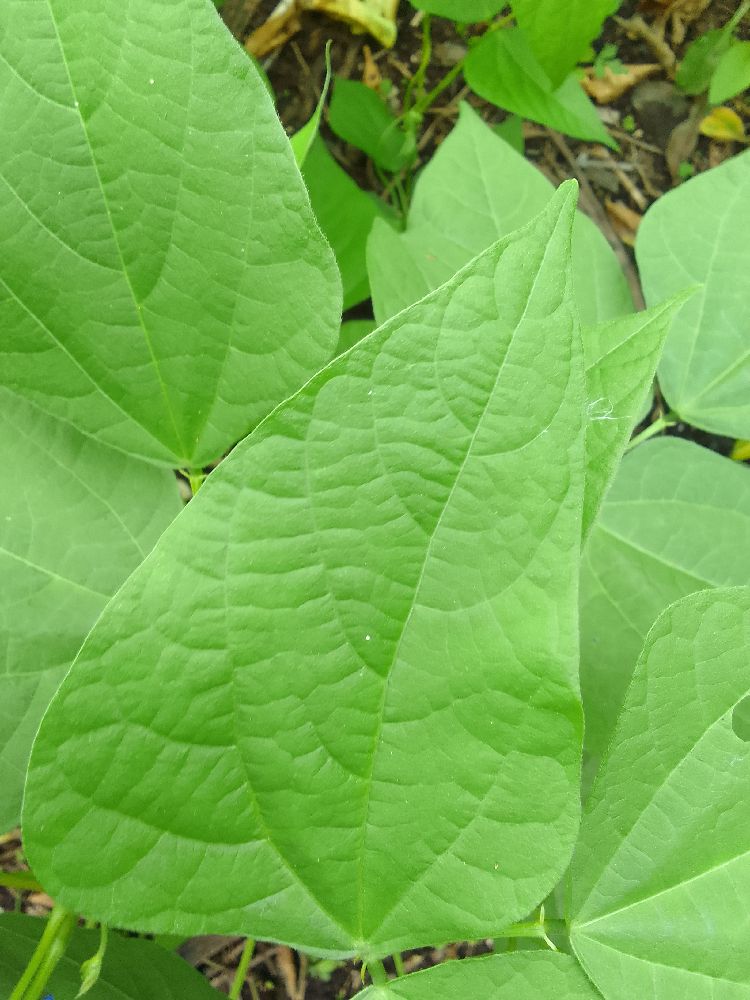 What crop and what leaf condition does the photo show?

common bean, healthy
